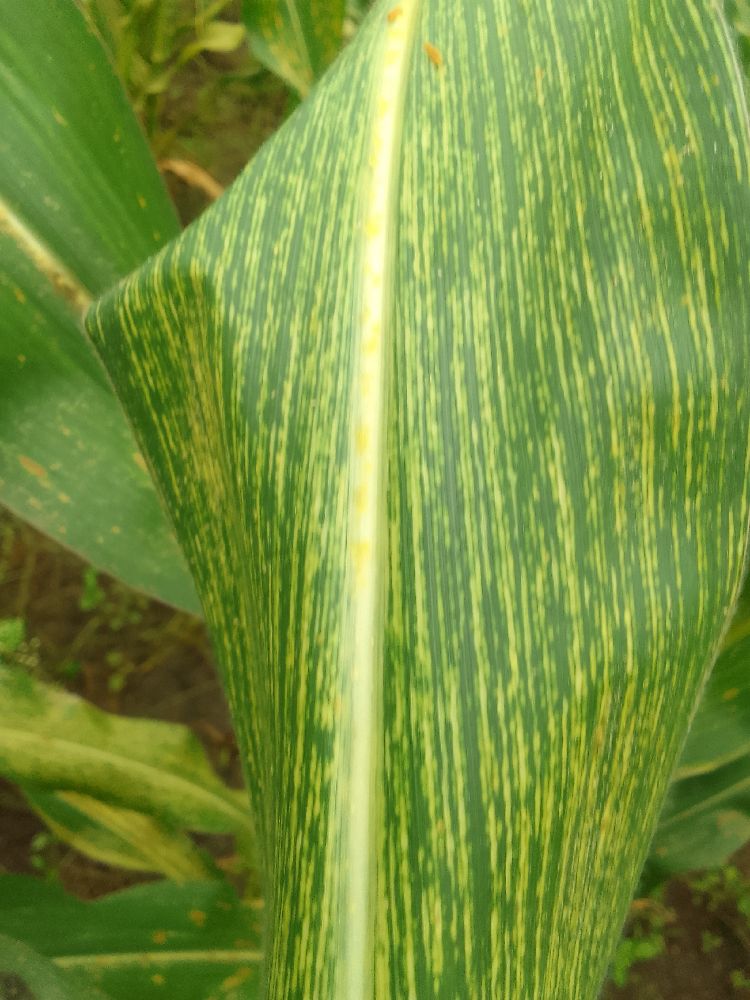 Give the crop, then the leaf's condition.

maize, maize streak virus
